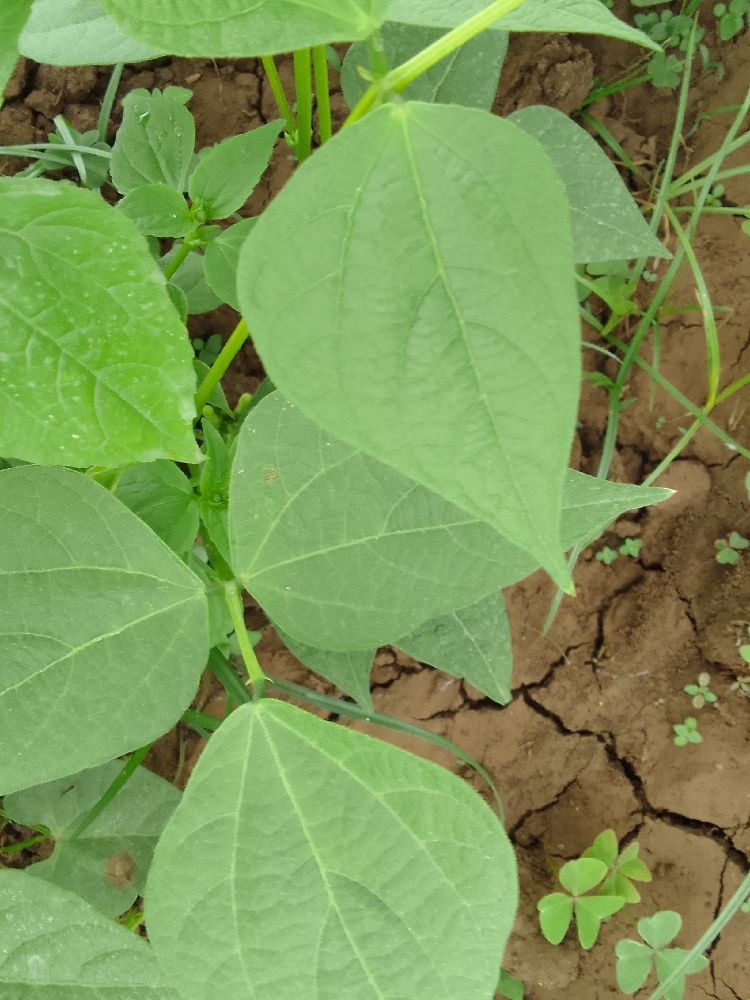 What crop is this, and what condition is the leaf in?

common bean, healthy
